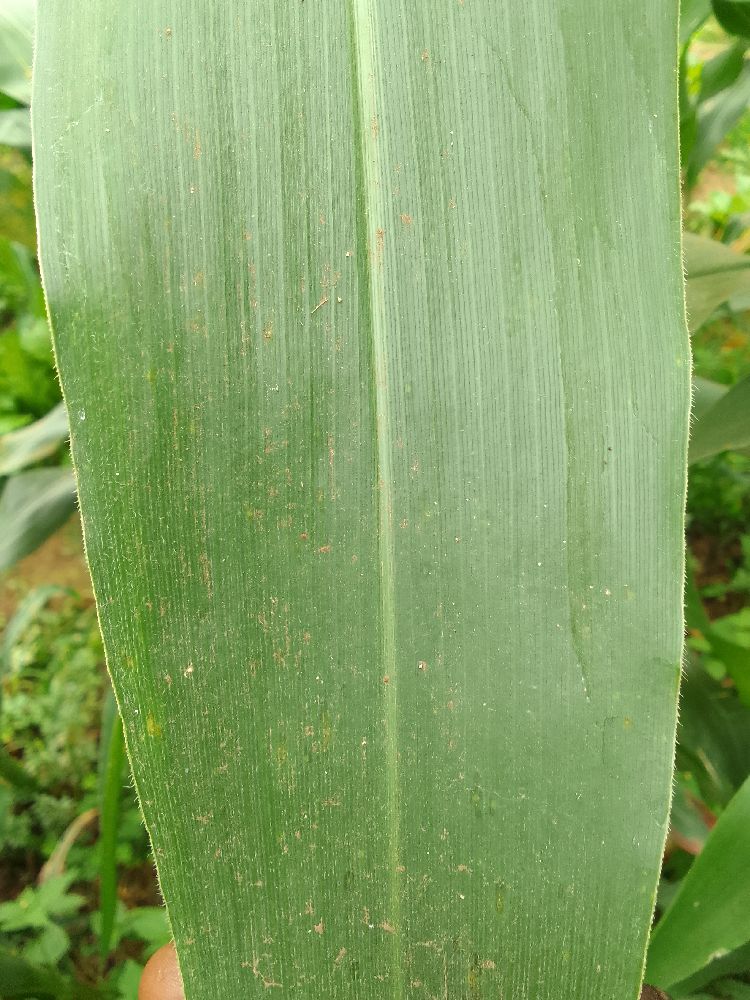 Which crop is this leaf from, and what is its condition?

maize, healthy
